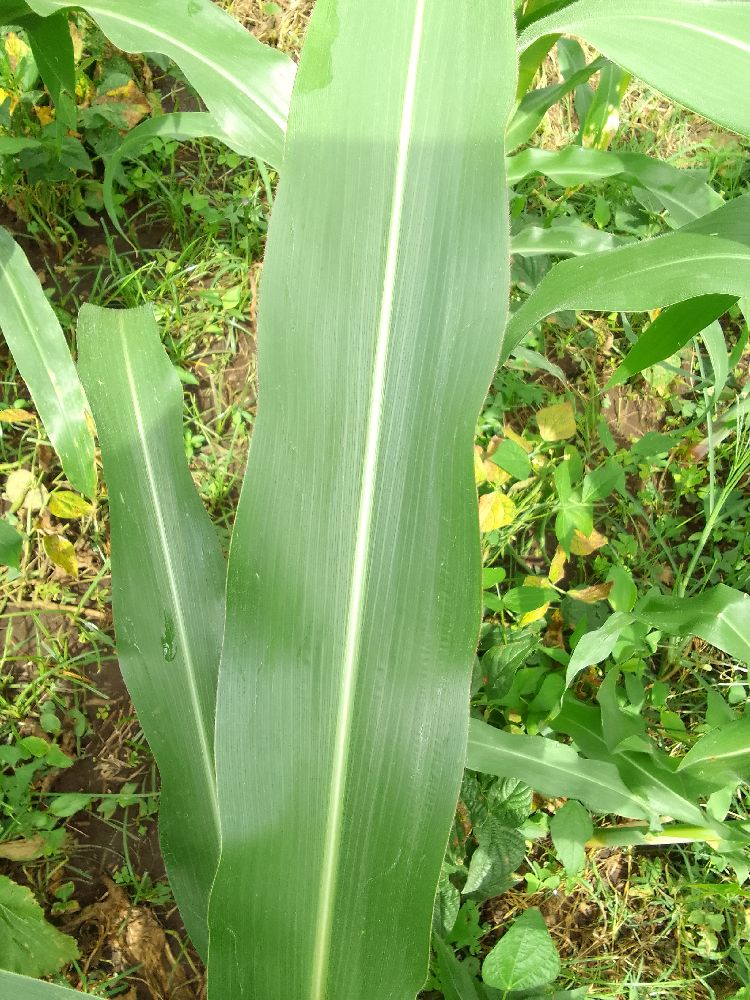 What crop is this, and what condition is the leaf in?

maize, healthy
